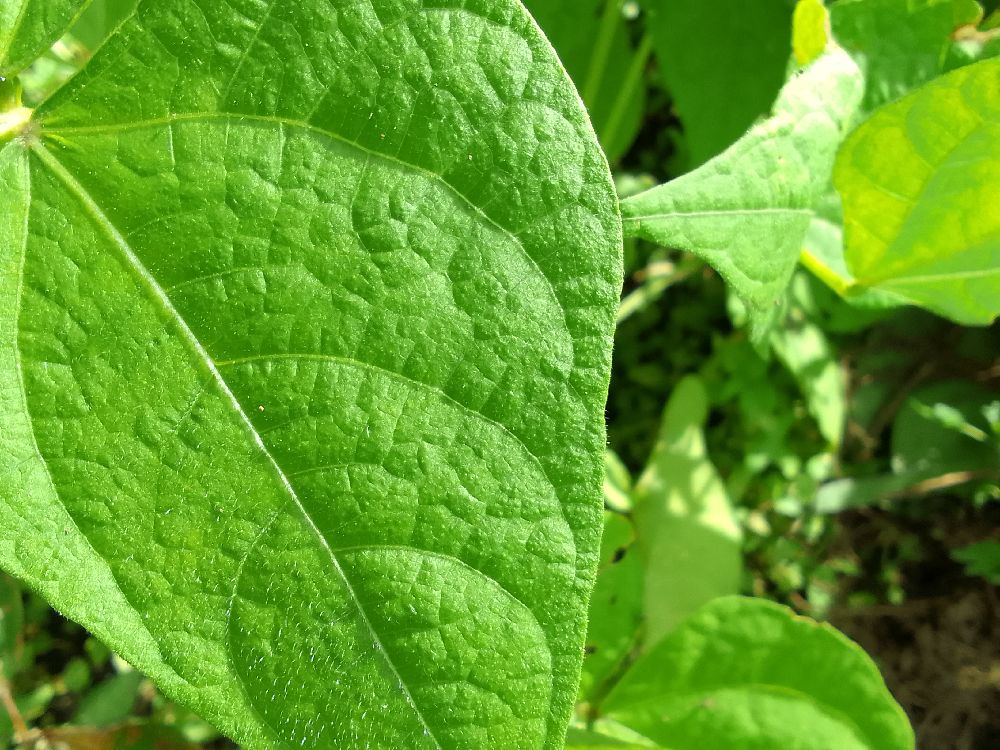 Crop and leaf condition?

common bean, healthy
